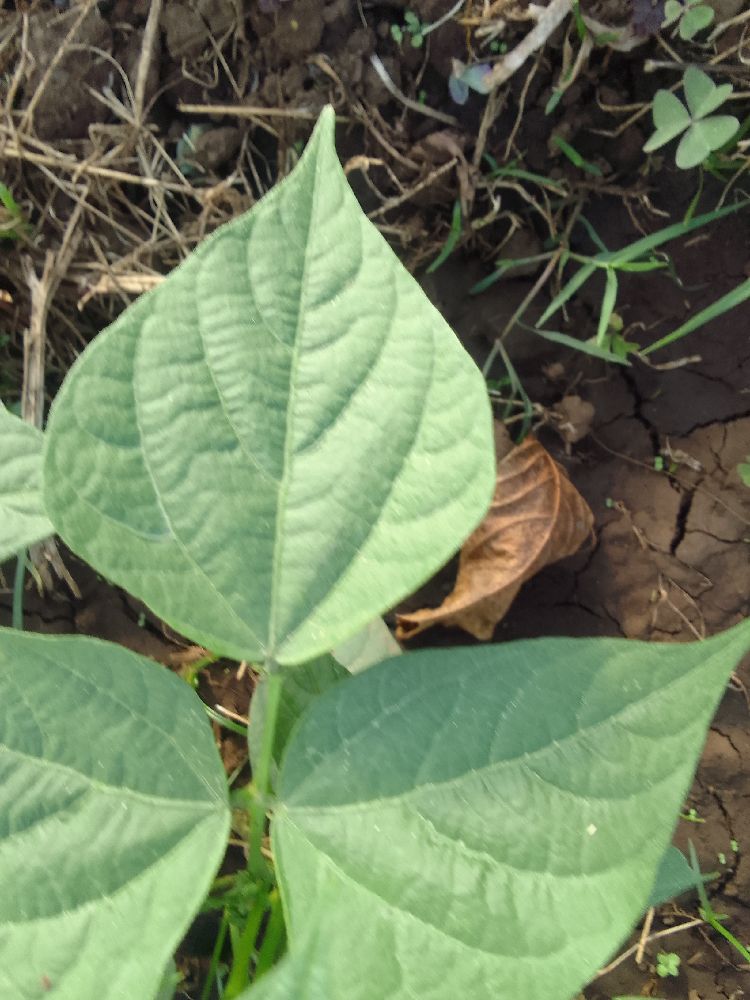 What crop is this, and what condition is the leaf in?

common bean, healthy
